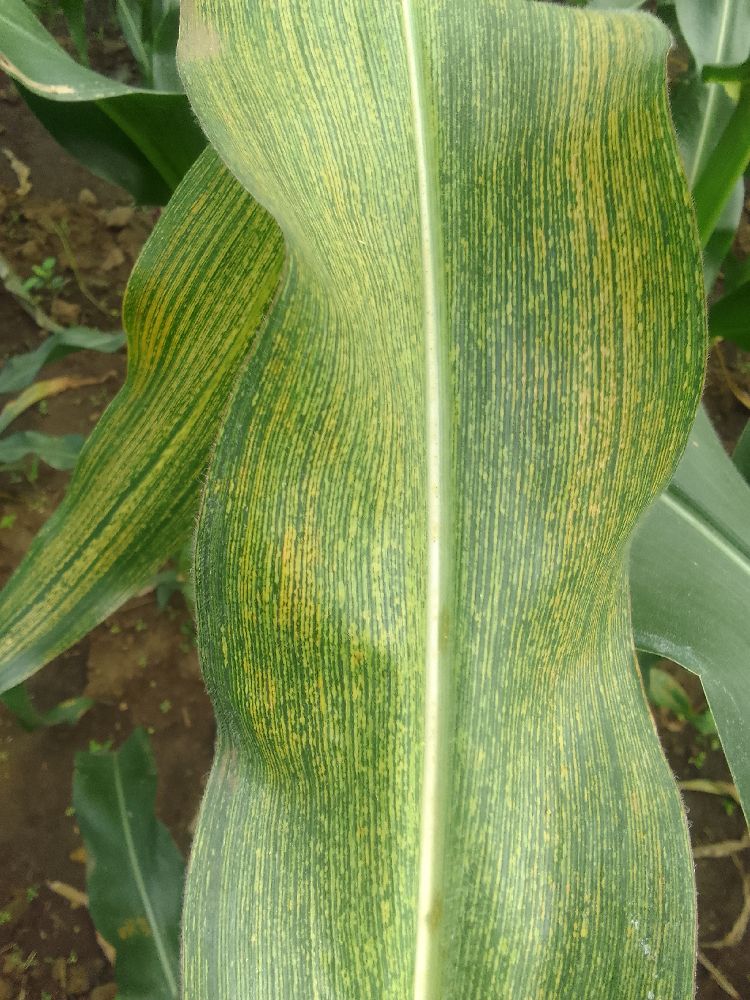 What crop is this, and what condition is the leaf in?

maize, maize streak virus
